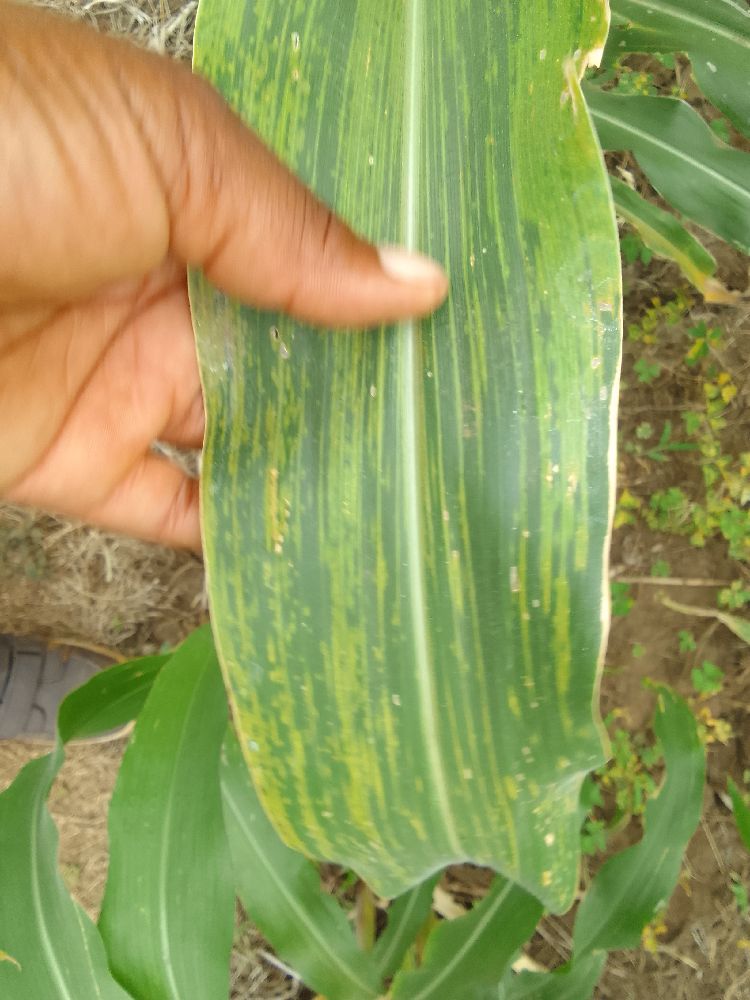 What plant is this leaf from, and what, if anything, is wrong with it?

maize, maize lethal necrosis
